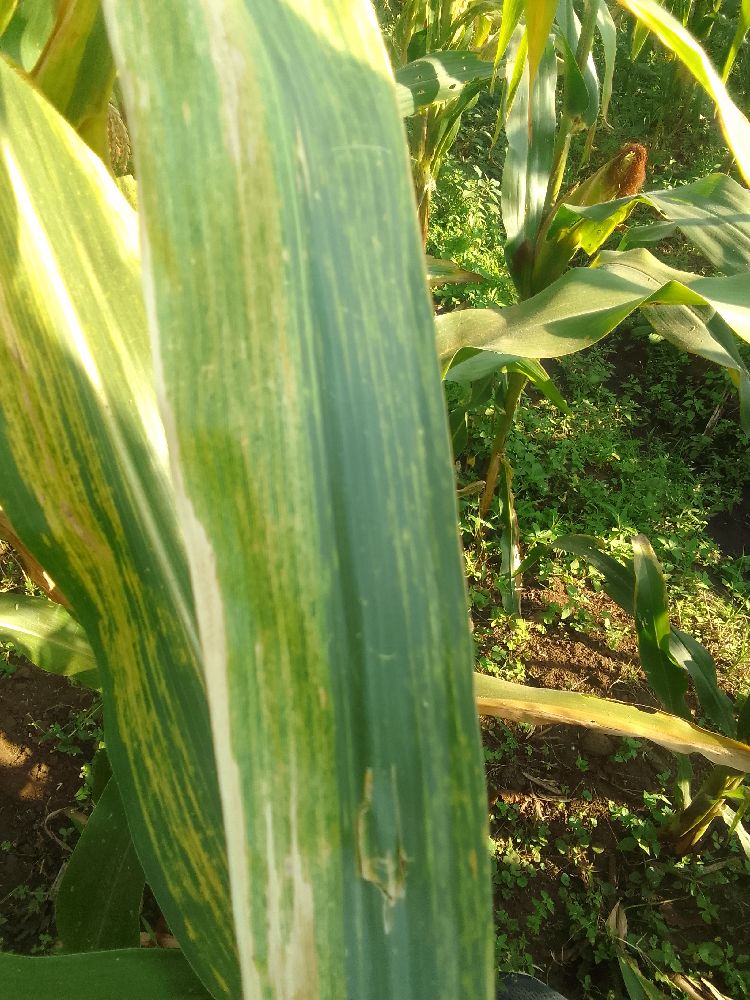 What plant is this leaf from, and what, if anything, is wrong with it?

maize, maize lethal necrosis
